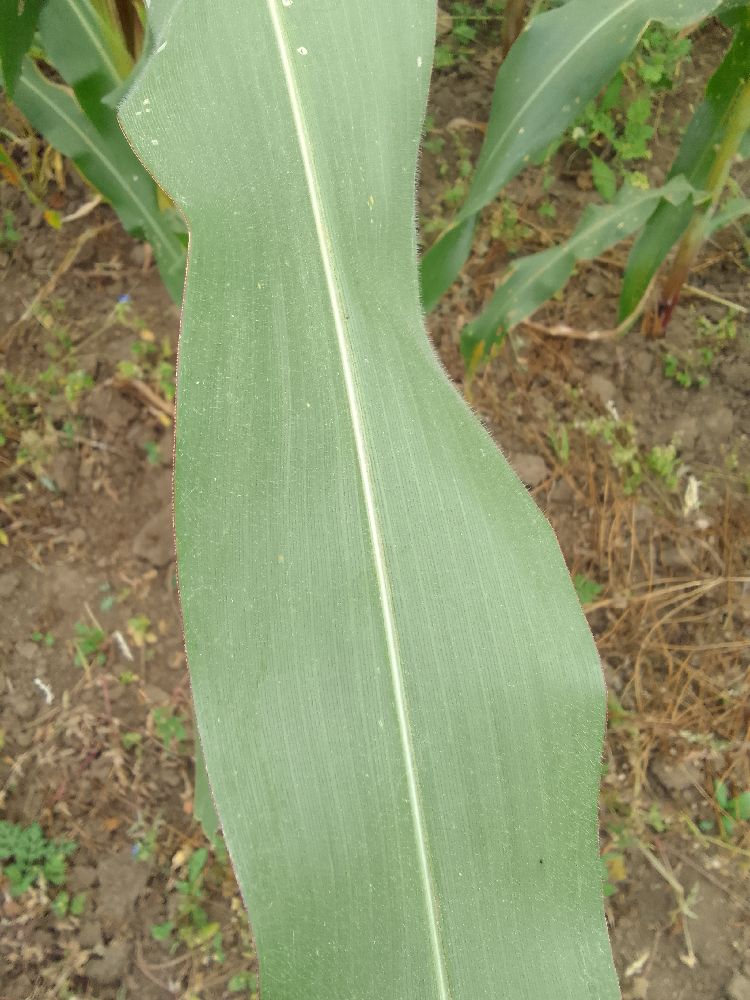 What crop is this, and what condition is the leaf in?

maize, healthy
